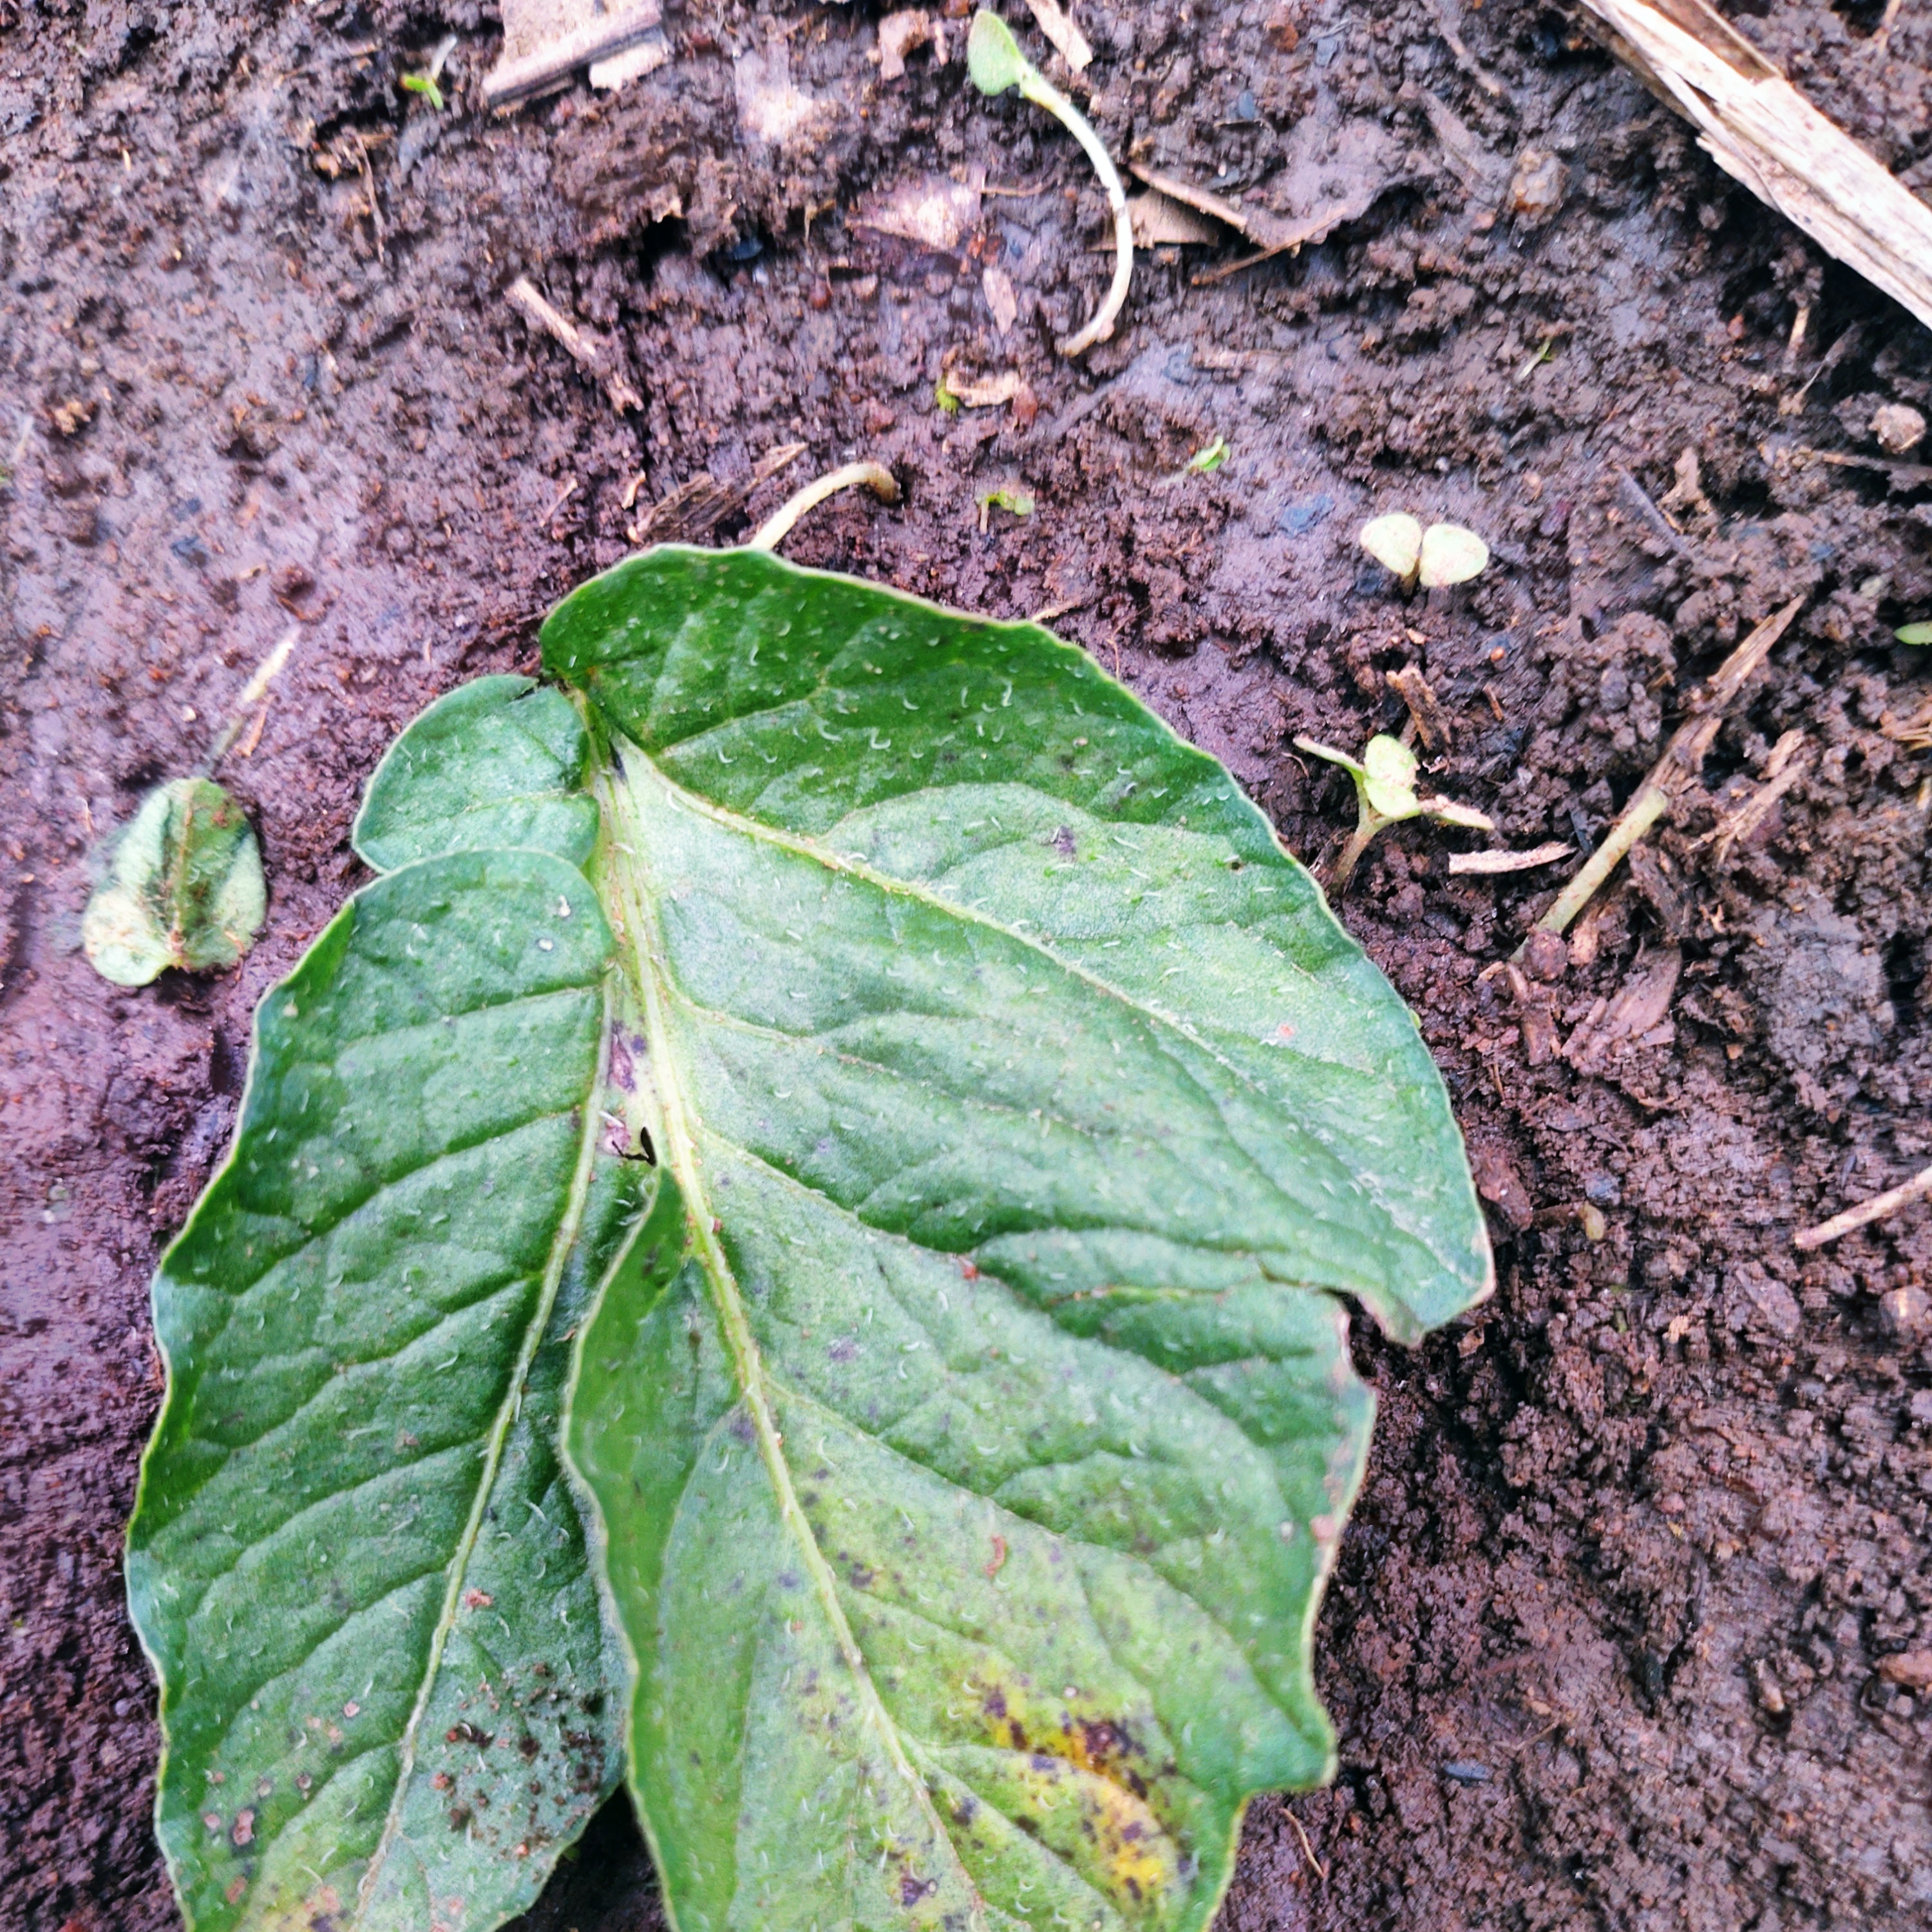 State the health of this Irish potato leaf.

late blight
